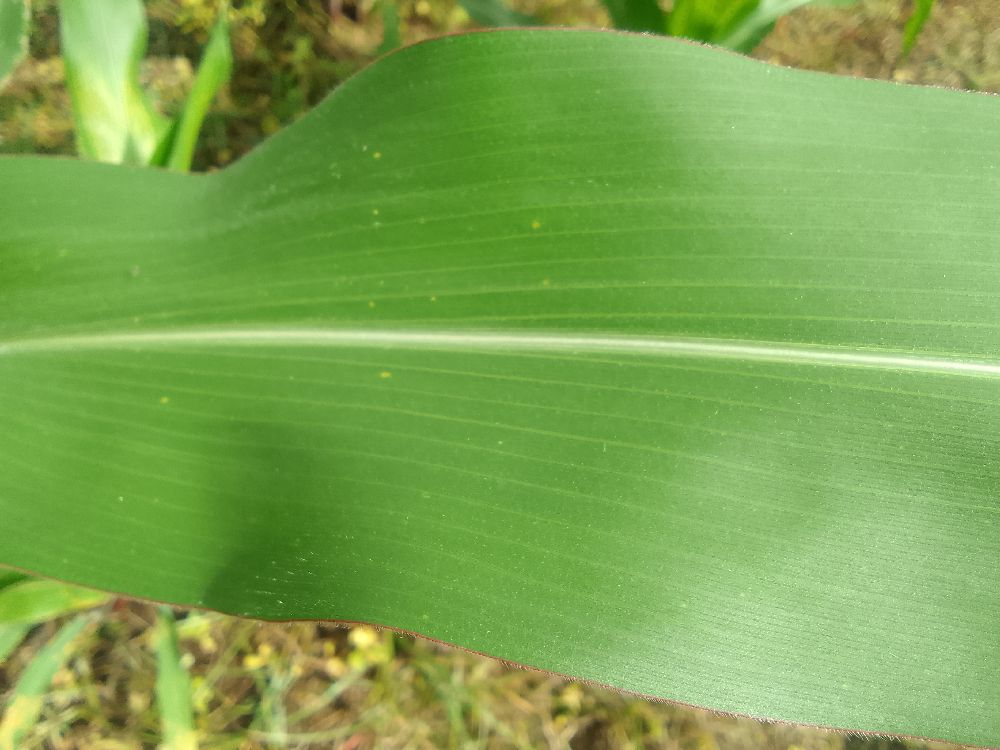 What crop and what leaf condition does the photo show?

maize, healthy
